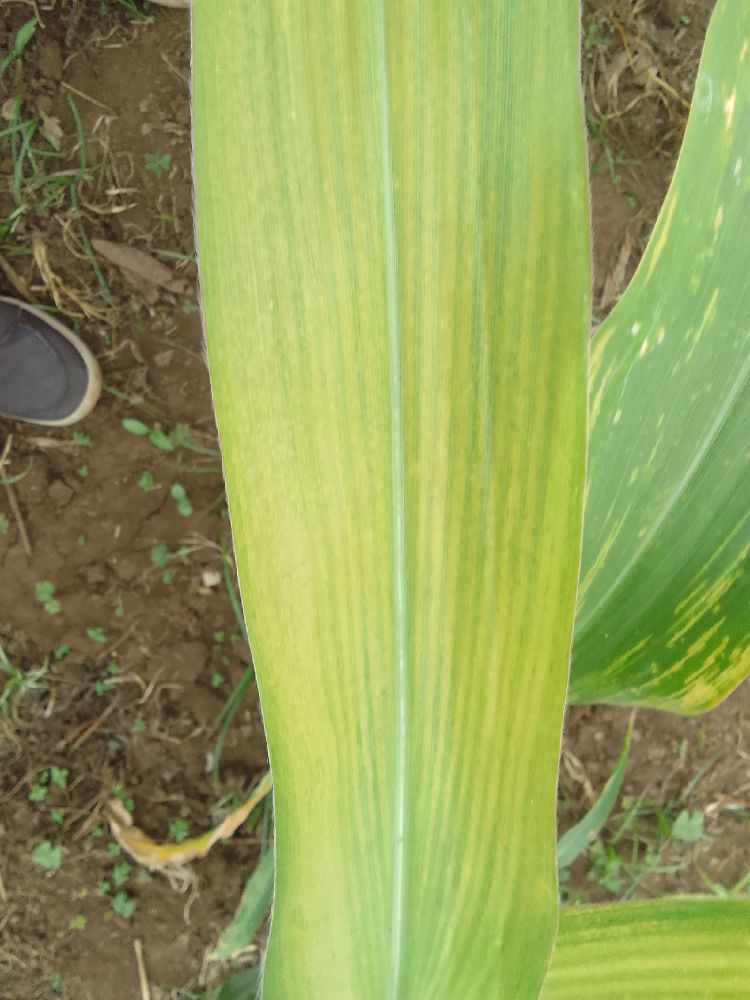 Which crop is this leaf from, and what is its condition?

maize, maize lethal necrosis
